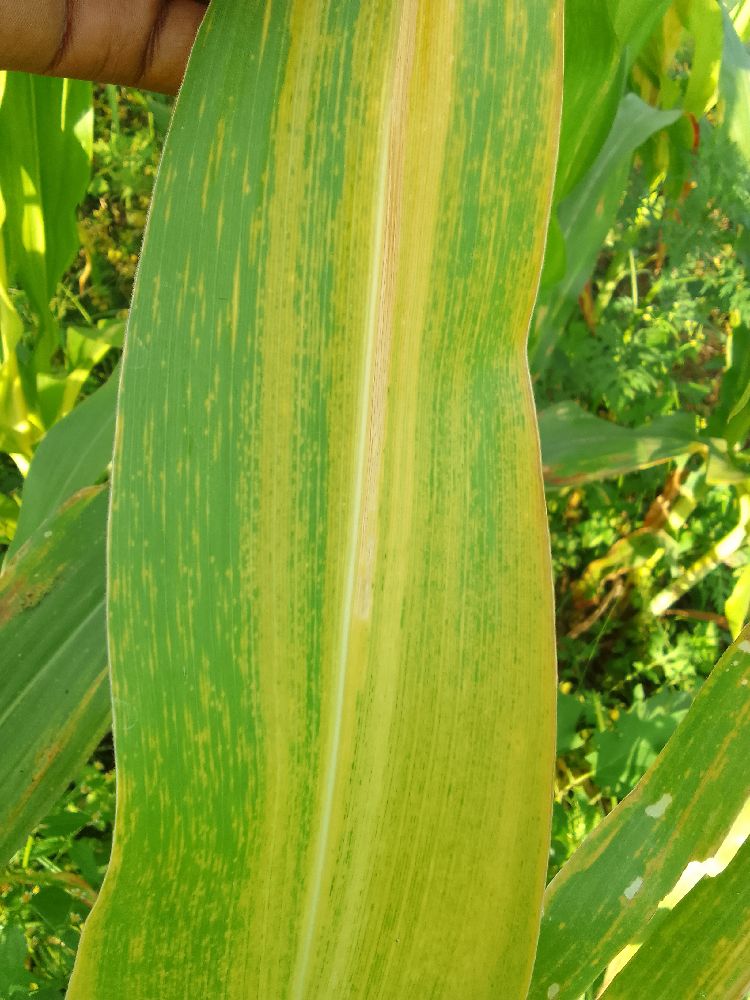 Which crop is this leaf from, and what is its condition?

maize, maize lethal necrosis
